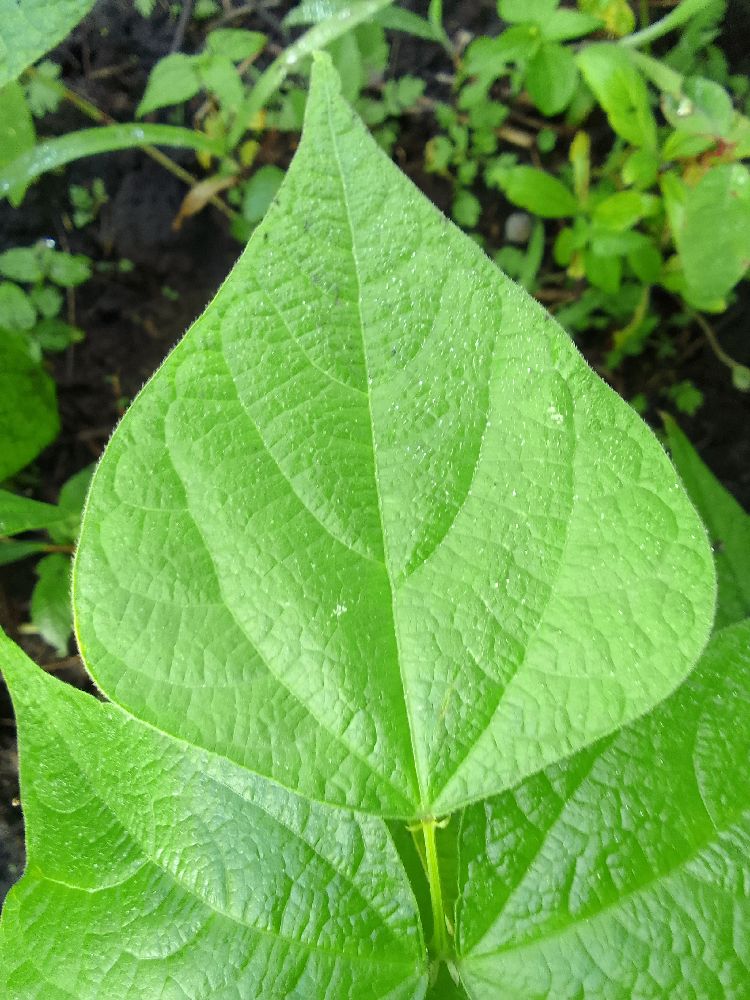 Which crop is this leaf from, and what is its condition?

common bean, healthy
